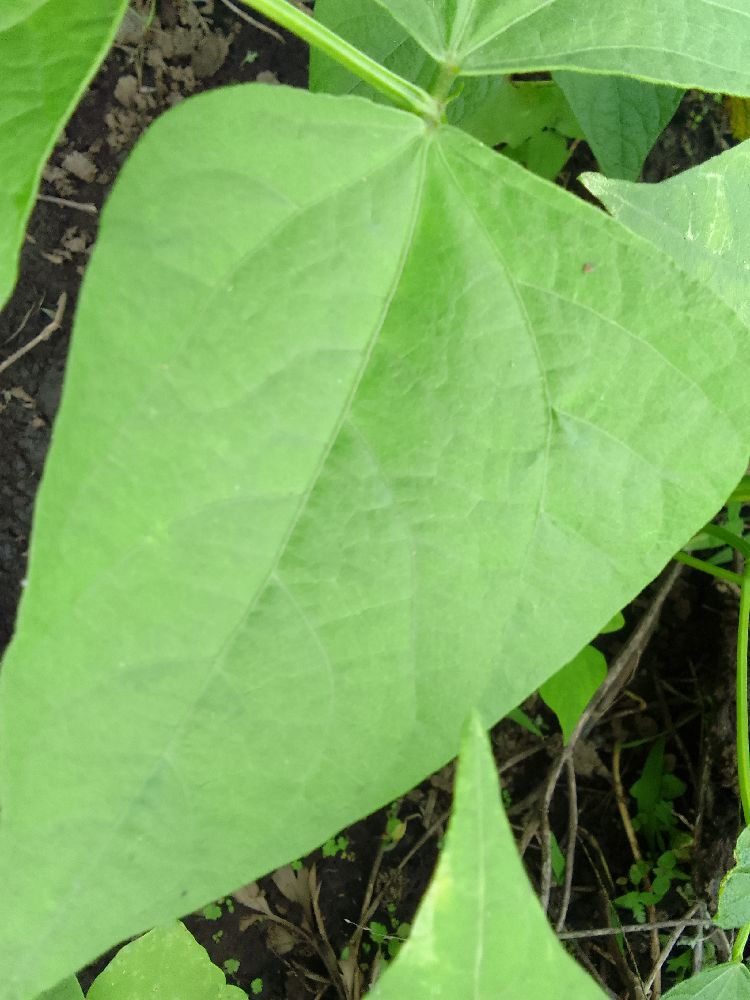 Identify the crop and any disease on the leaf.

common bean, healthy
